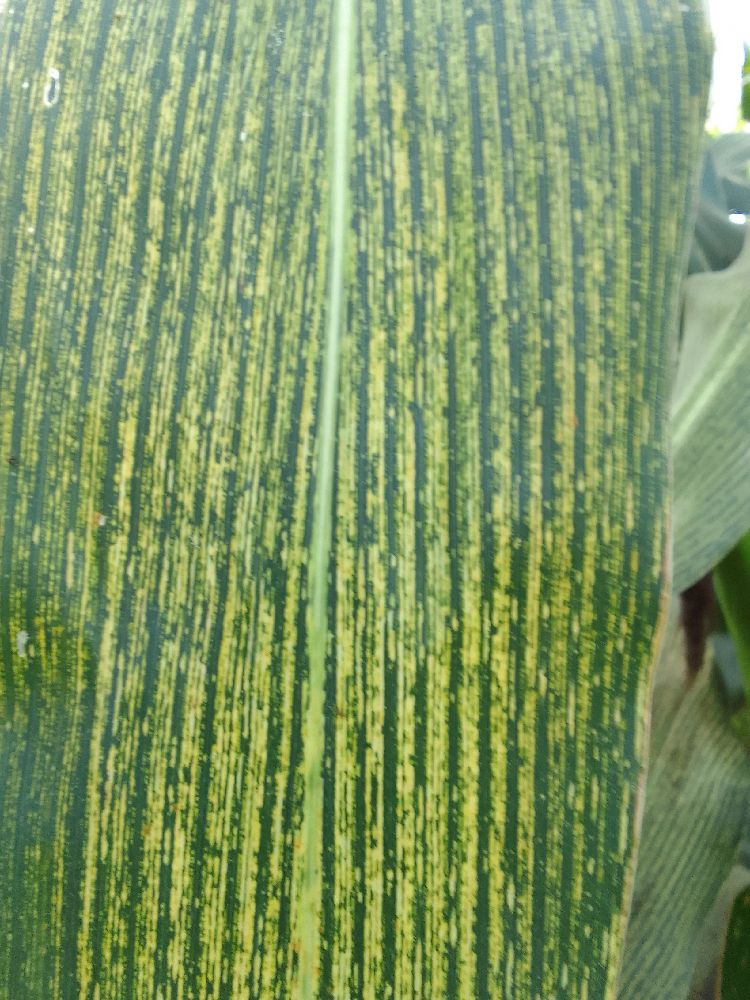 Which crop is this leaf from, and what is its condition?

maize, maize streak virus
